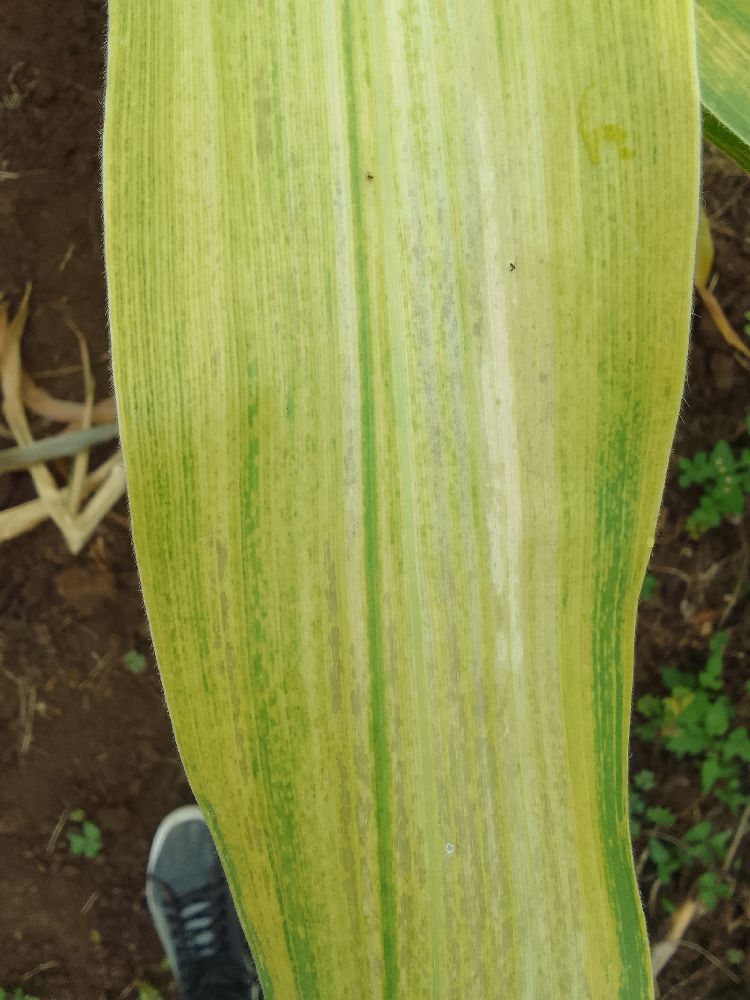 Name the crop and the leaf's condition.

maize, maize lethal necrosis
